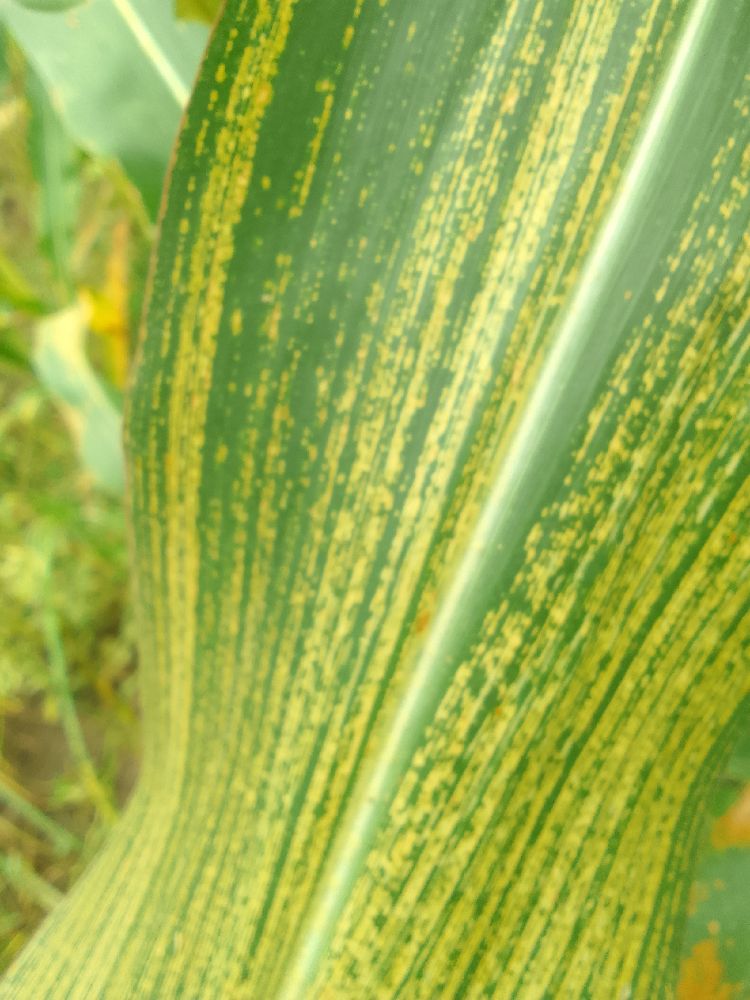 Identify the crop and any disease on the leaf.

maize, maize streak virus
